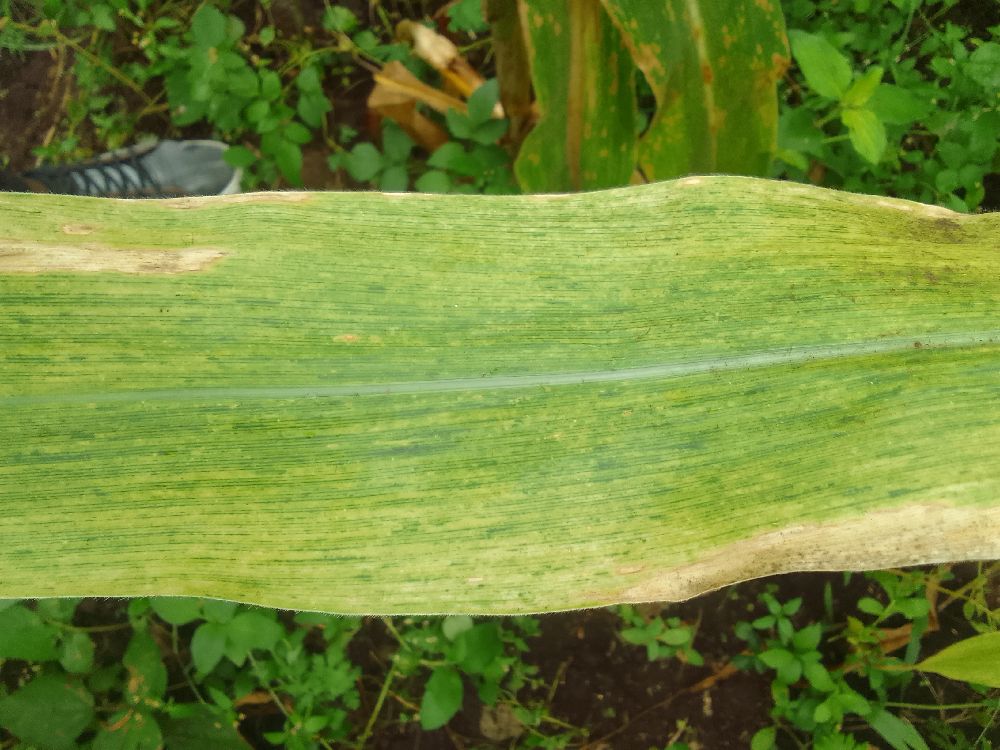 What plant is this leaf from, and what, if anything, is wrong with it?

maize, maize lethal necrosis
